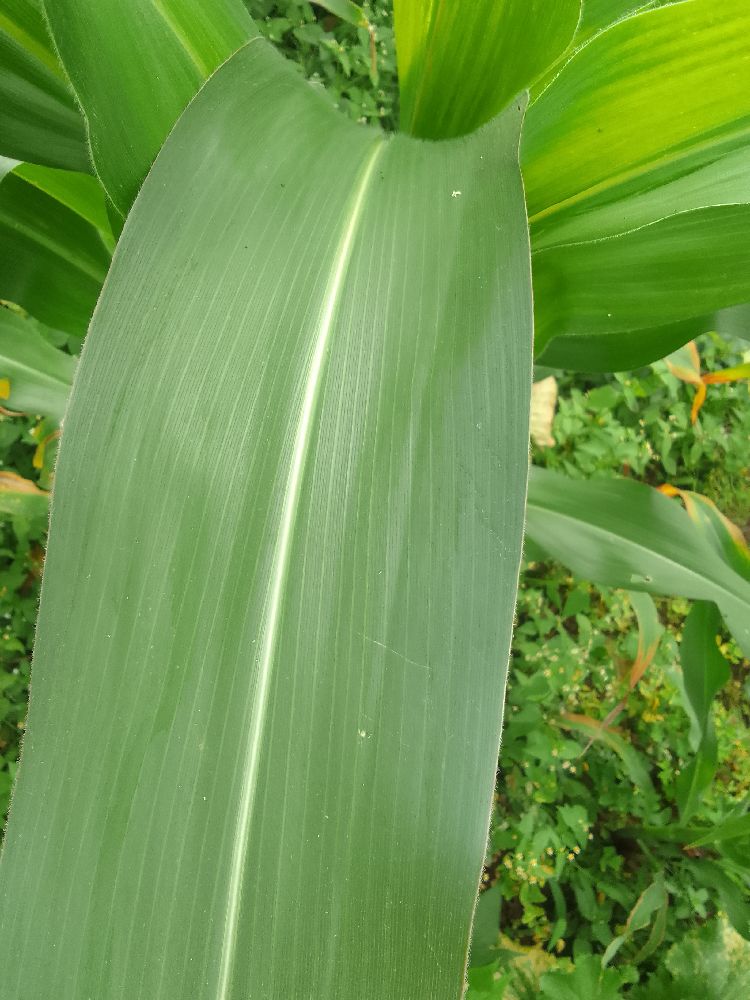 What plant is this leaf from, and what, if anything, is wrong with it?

maize, healthy
